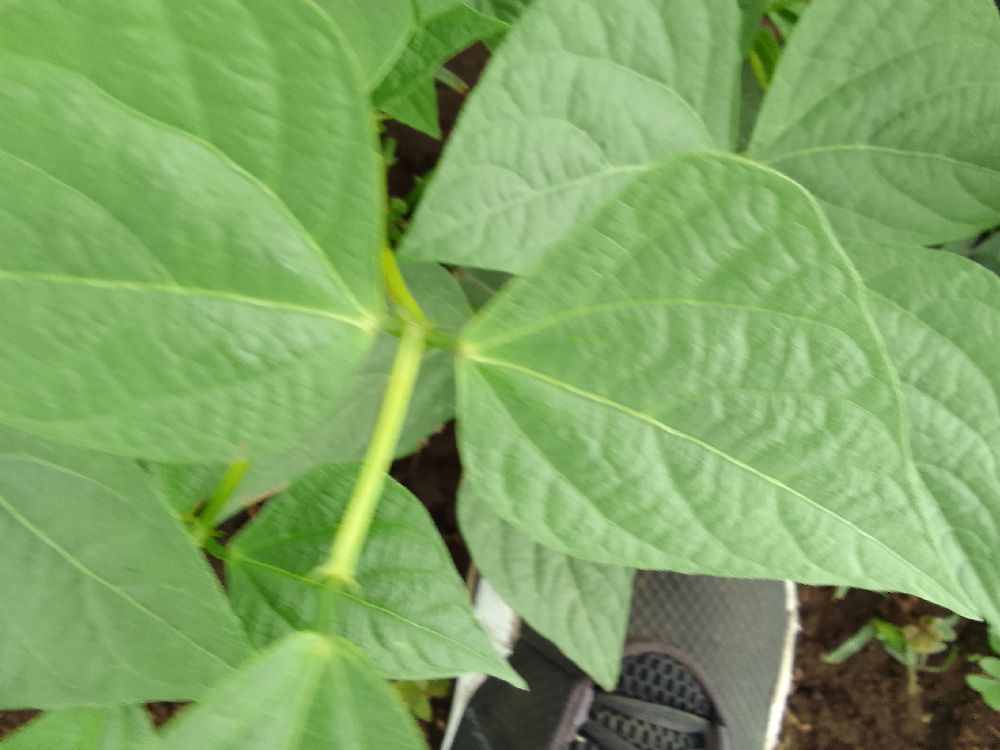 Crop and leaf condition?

common bean, healthy
